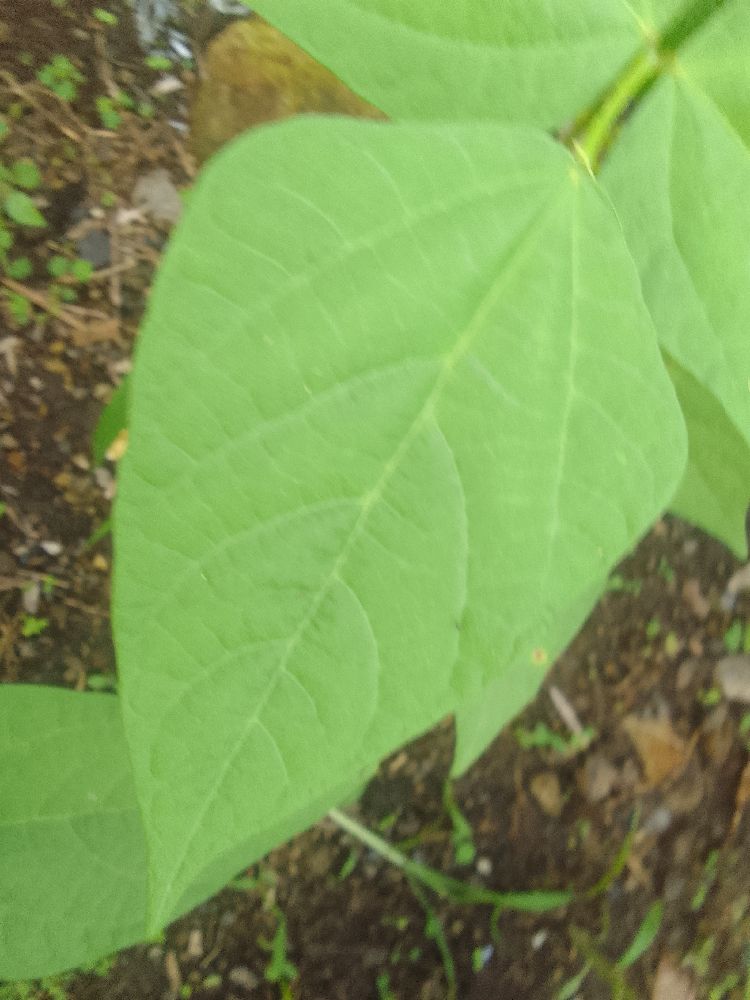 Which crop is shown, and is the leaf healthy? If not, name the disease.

common bean, healthy
